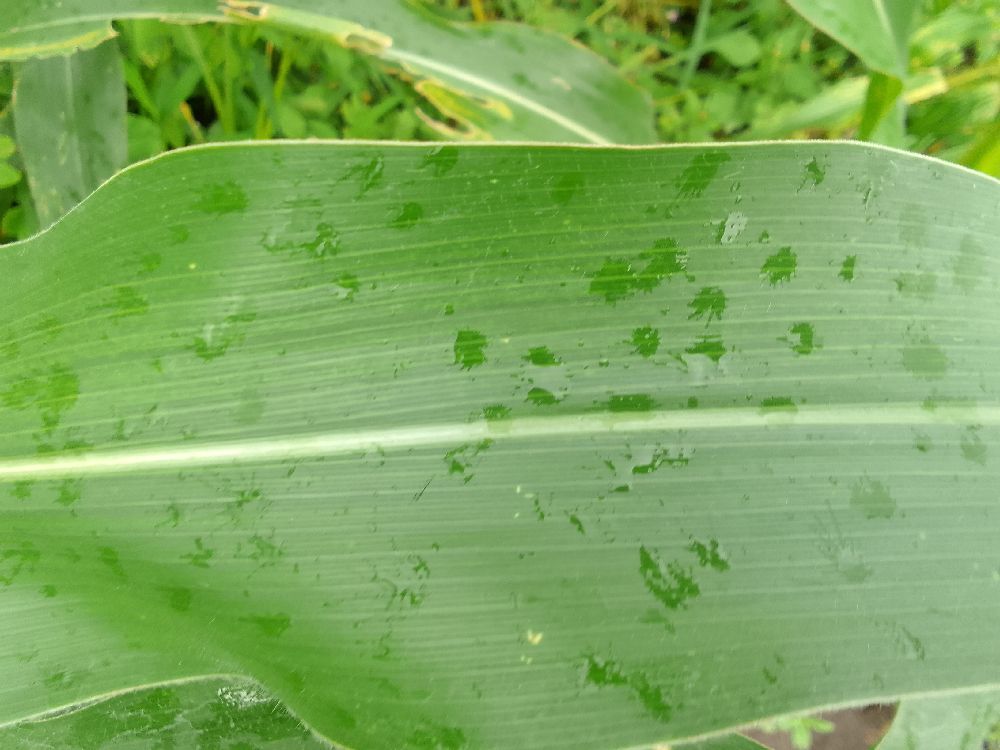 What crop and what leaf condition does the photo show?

maize, healthy
